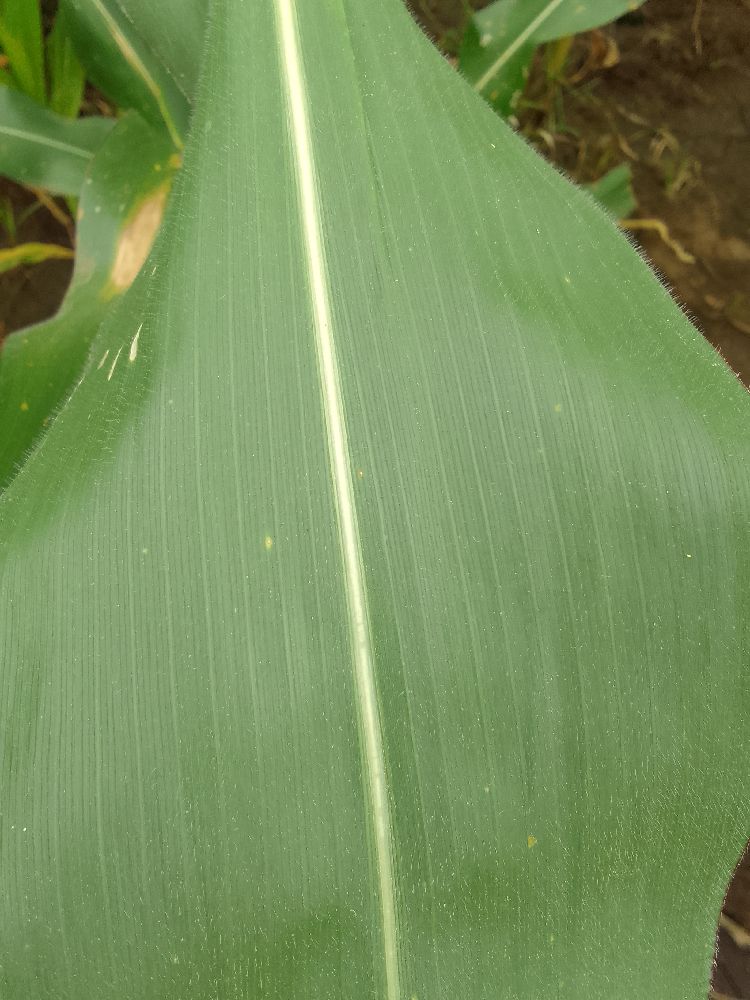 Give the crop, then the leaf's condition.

maize, healthy
